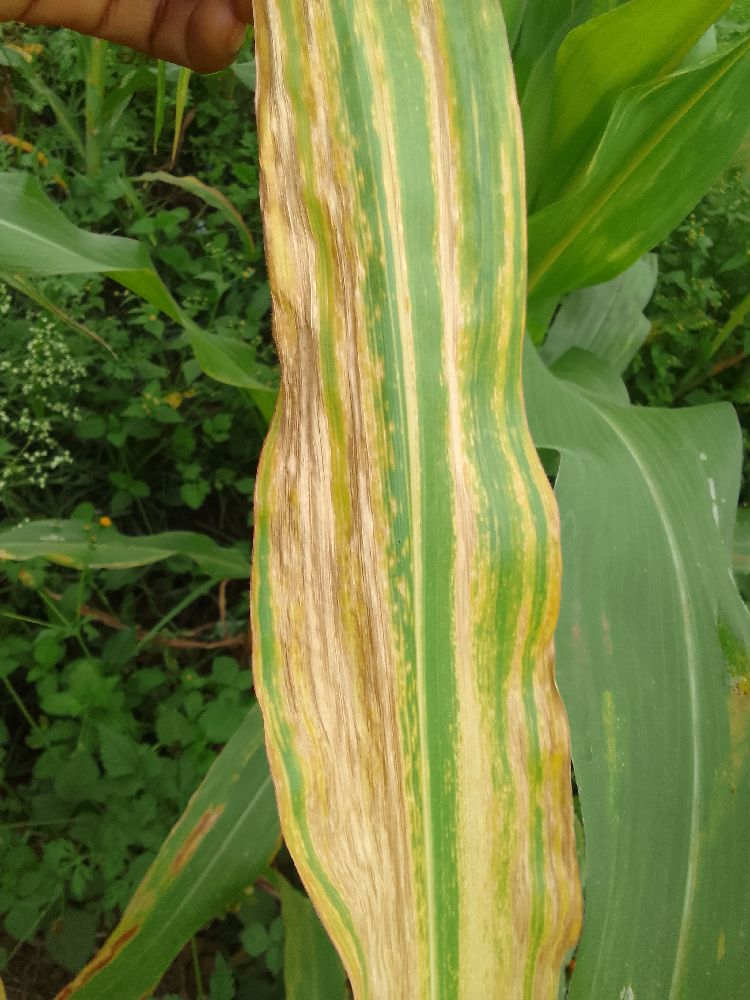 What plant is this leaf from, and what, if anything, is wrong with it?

maize, maize lethal necrosis
